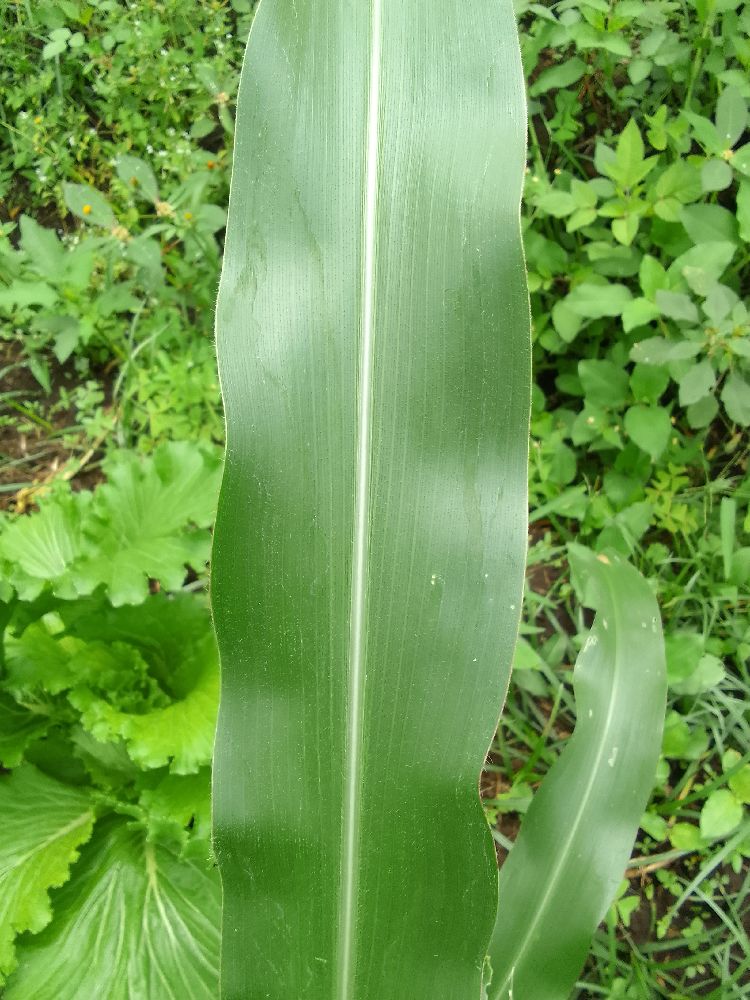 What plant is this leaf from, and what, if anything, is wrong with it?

maize, healthy
